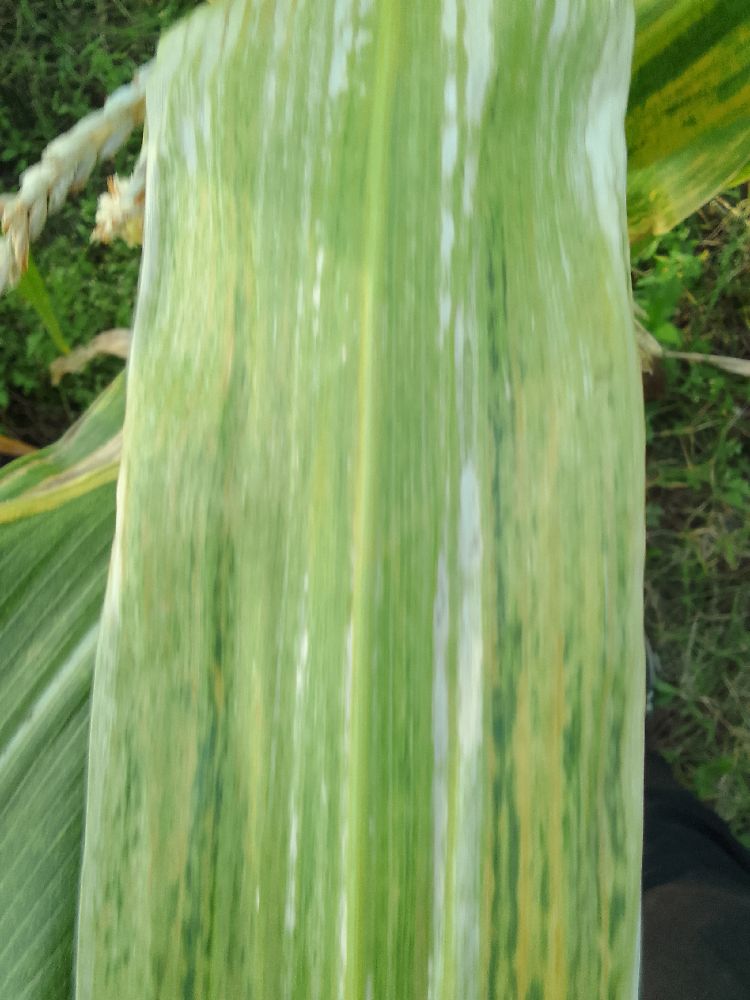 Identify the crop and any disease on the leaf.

maize, maize lethal necrosis
